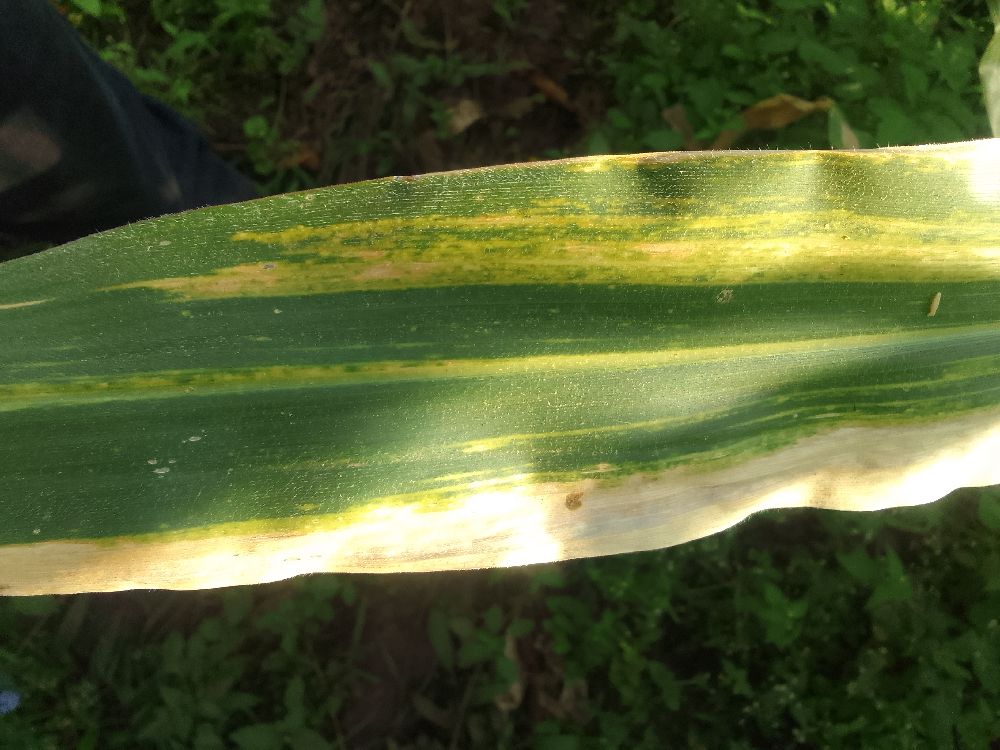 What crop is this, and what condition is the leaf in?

maize, maize lethal necrosis
